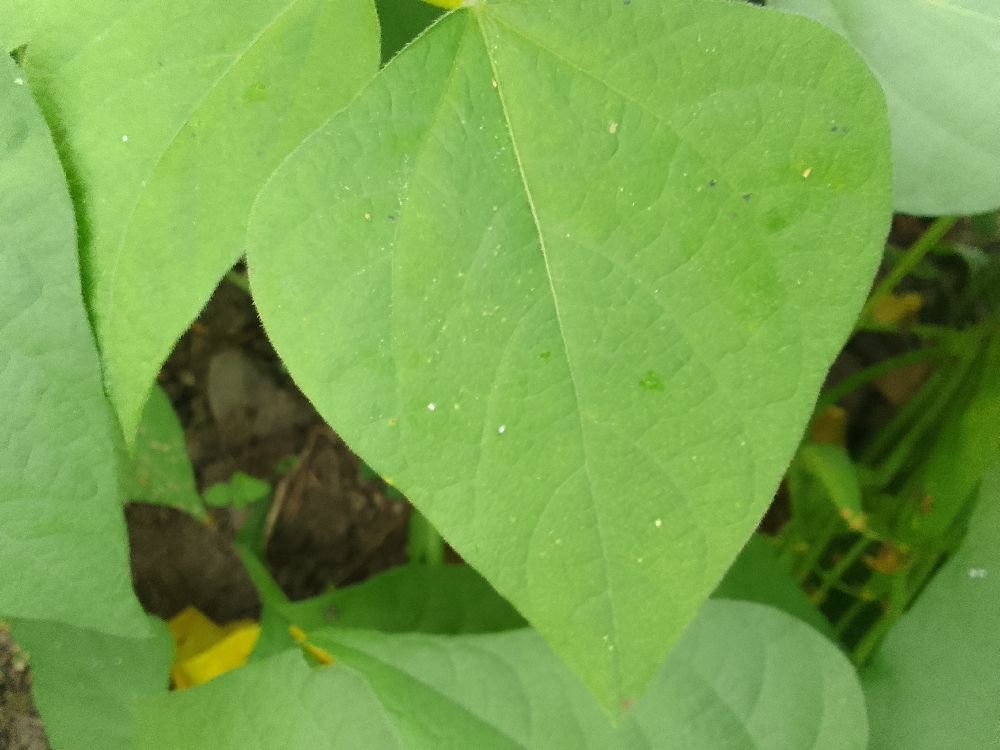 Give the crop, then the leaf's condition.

common bean, healthy
